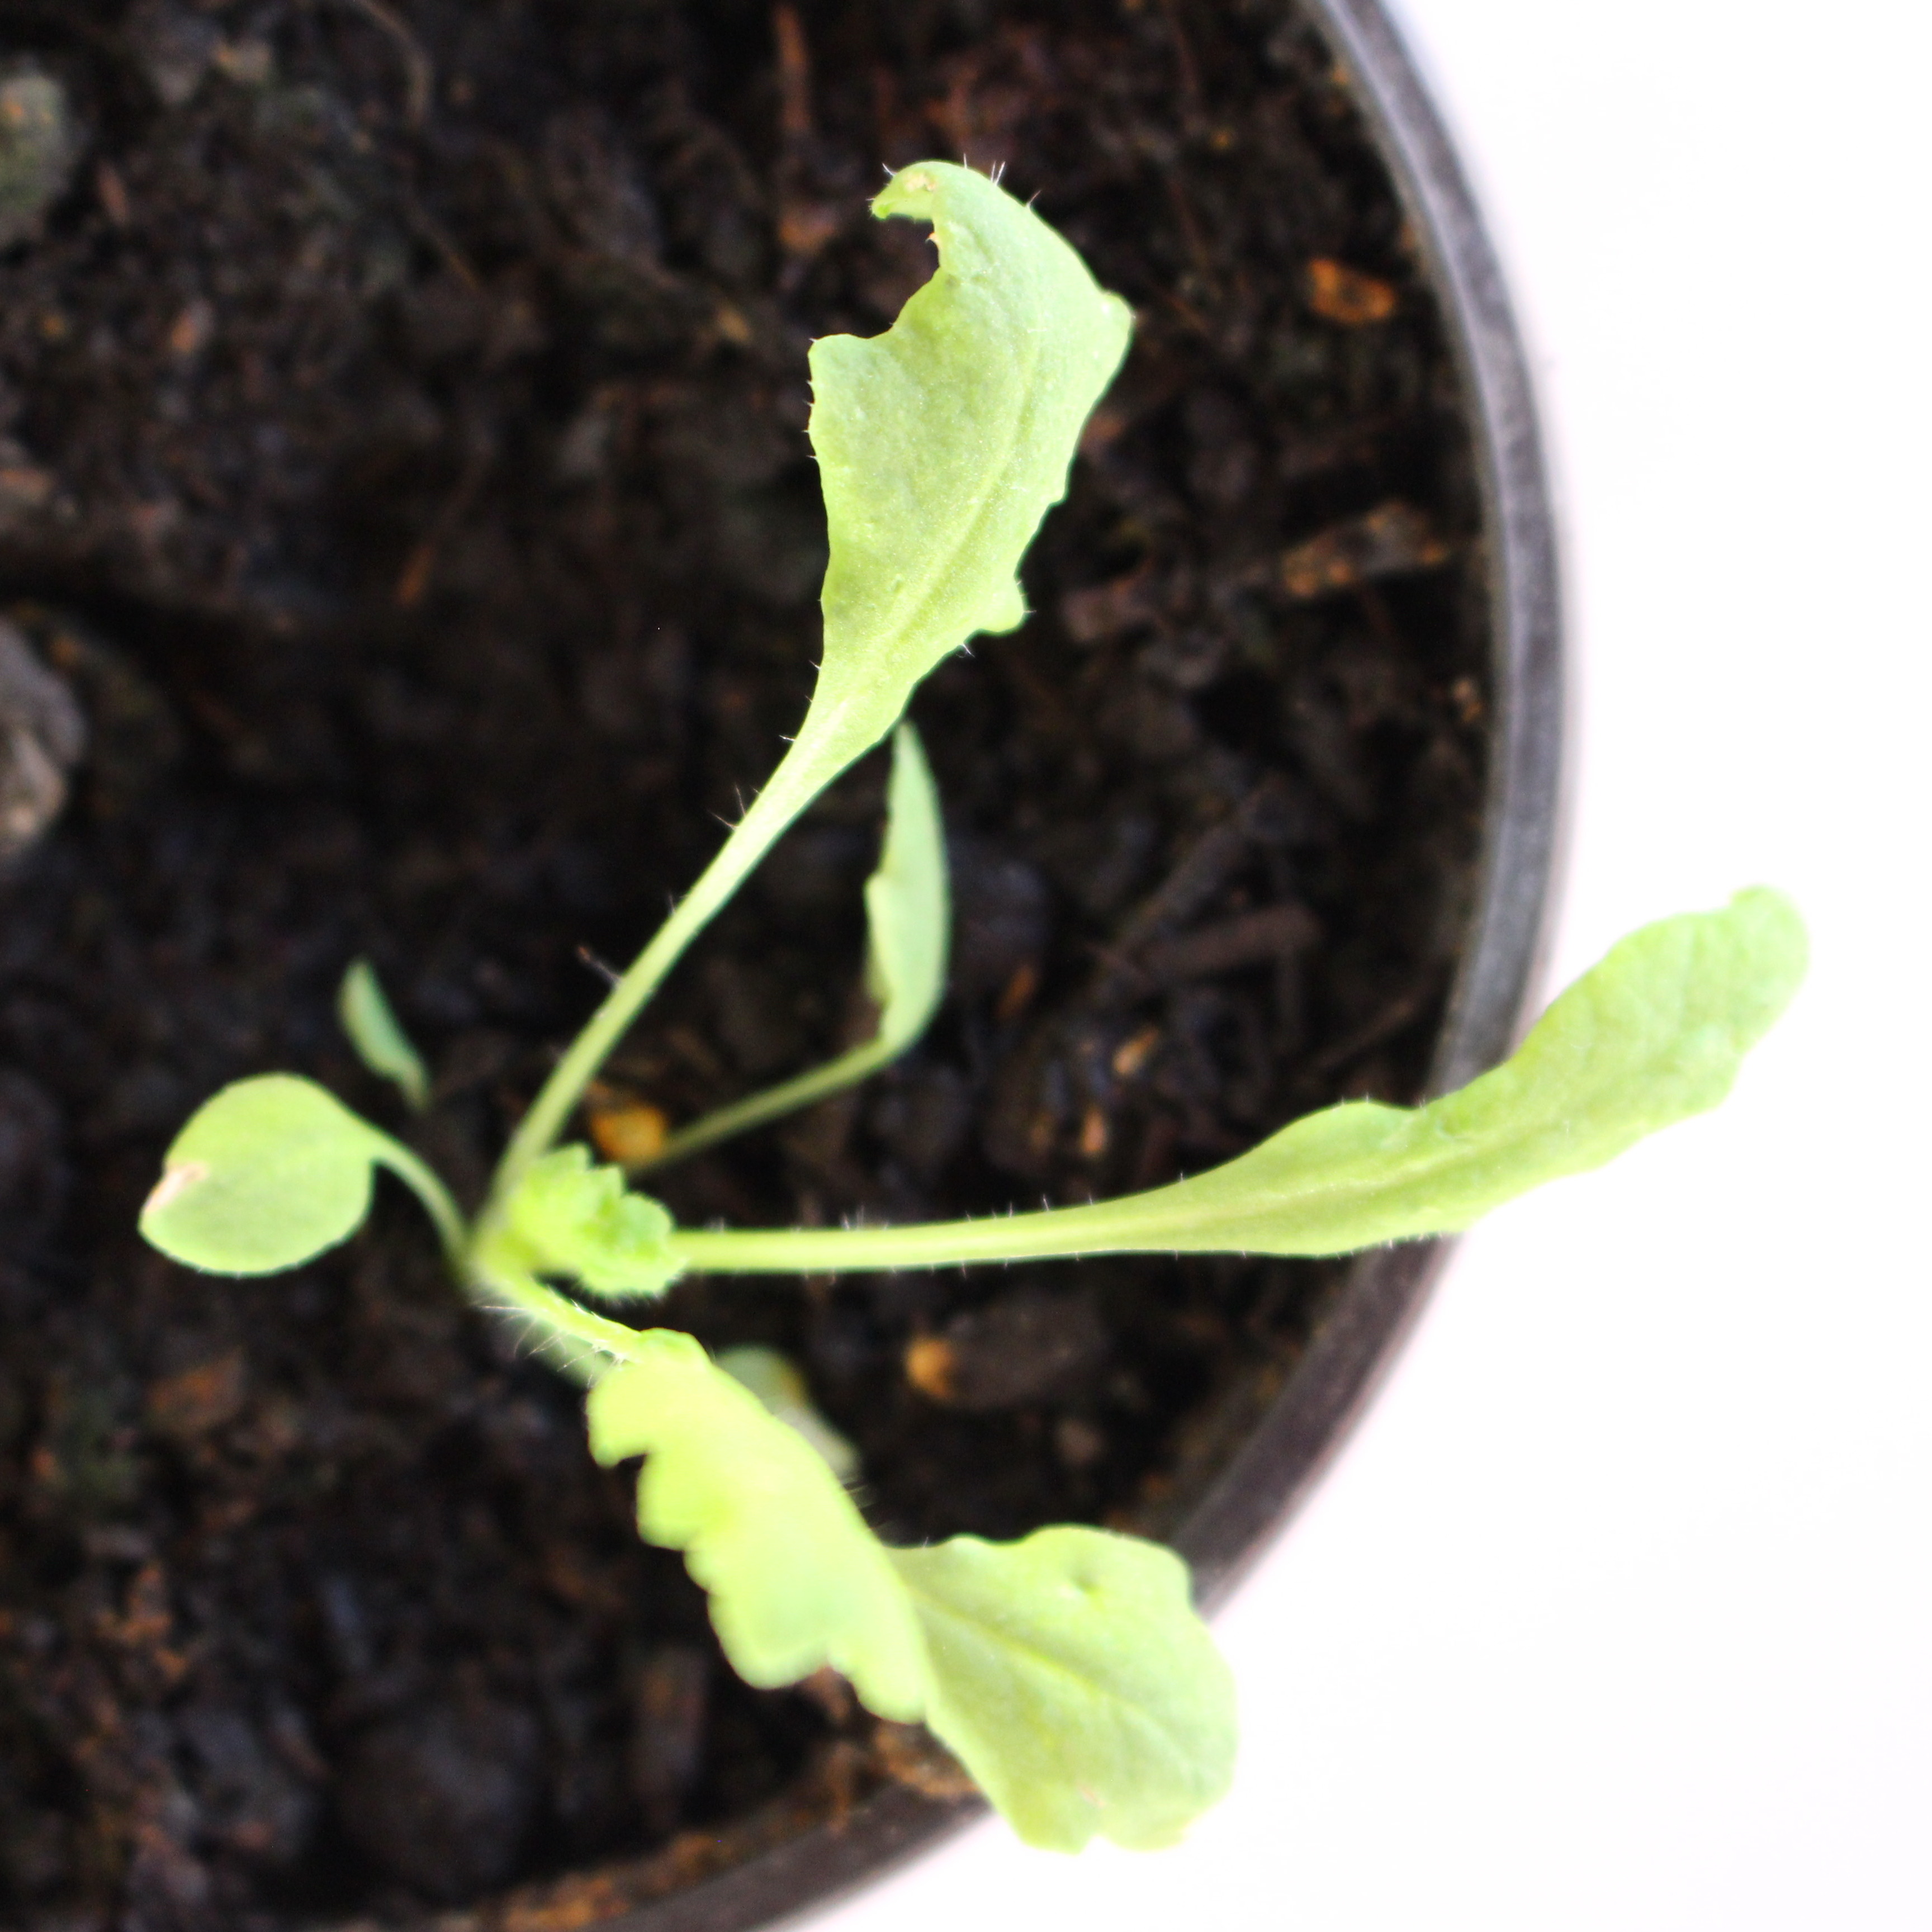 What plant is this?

Papaver rhoeas
